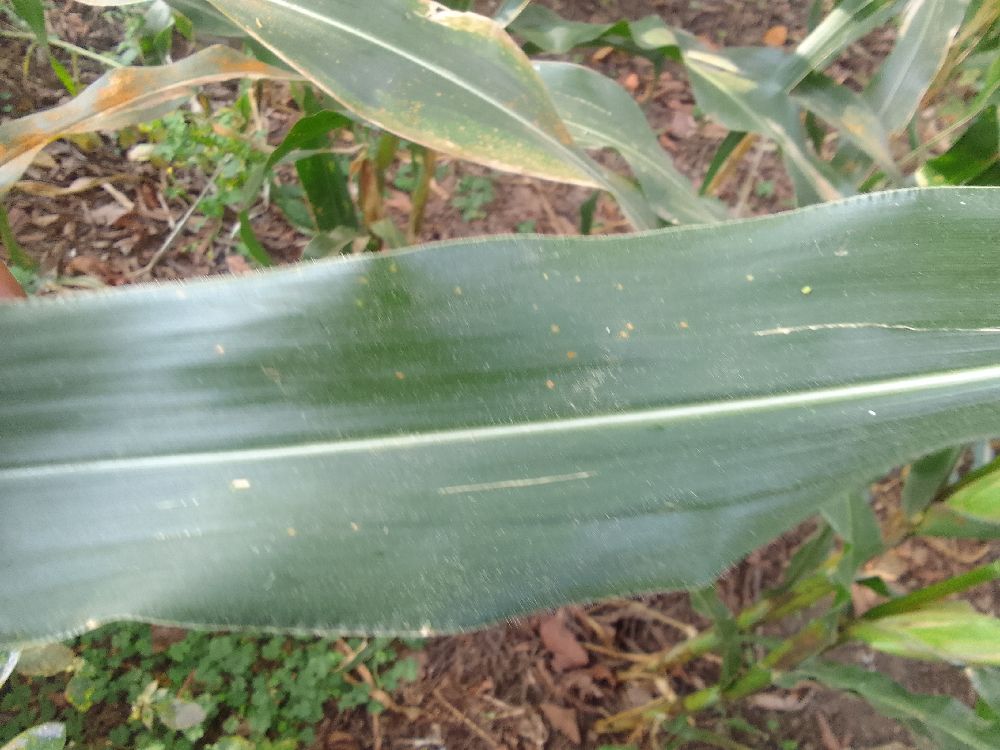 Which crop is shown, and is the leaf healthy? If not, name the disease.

maize, healthy
